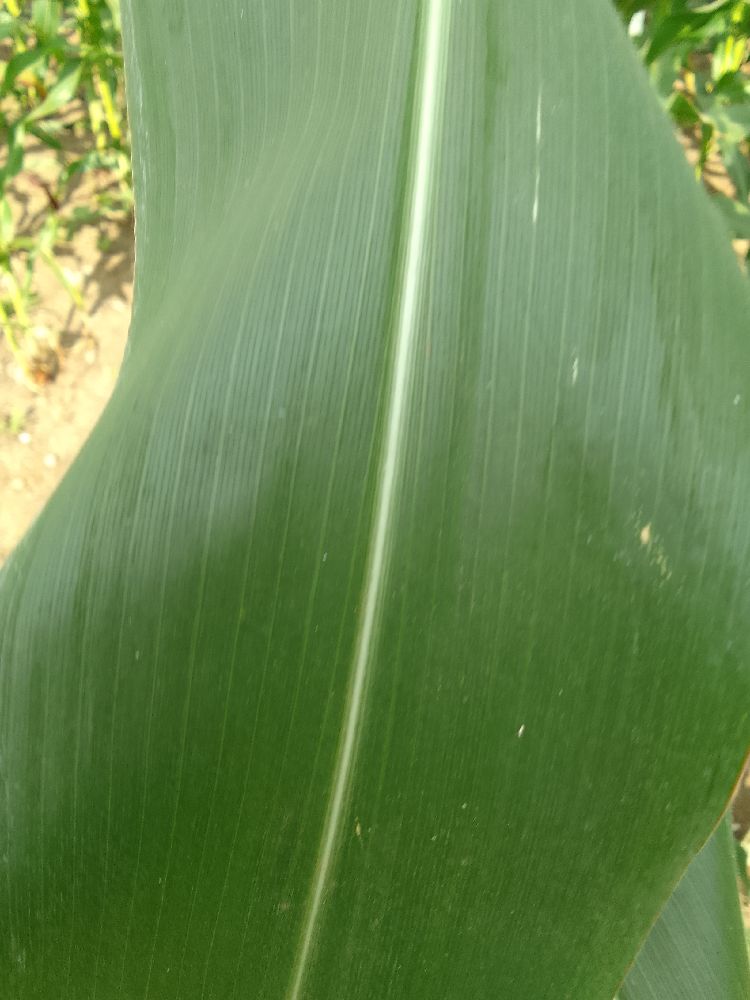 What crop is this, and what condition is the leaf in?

maize, healthy
